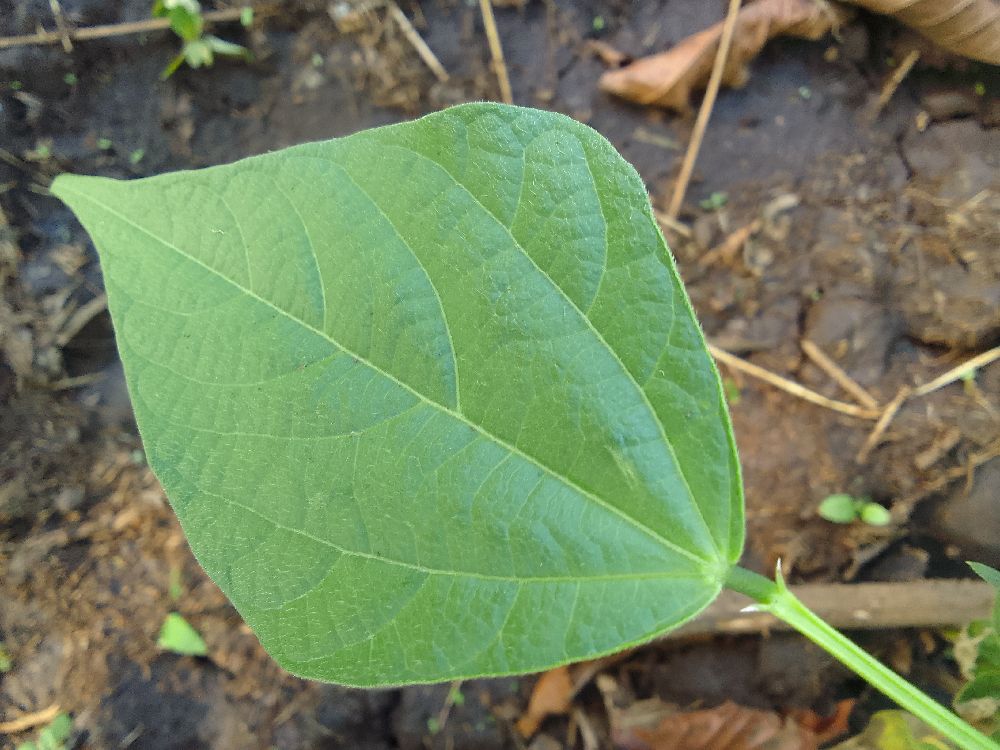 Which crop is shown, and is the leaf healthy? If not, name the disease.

common bean, healthy
